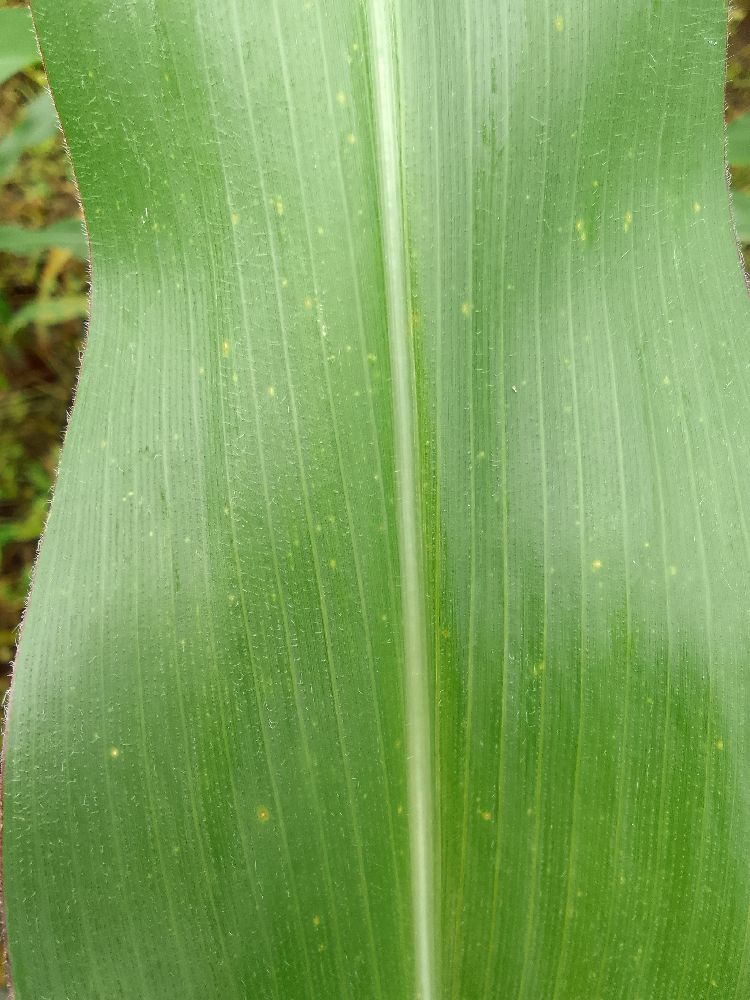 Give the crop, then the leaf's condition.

maize, healthy
